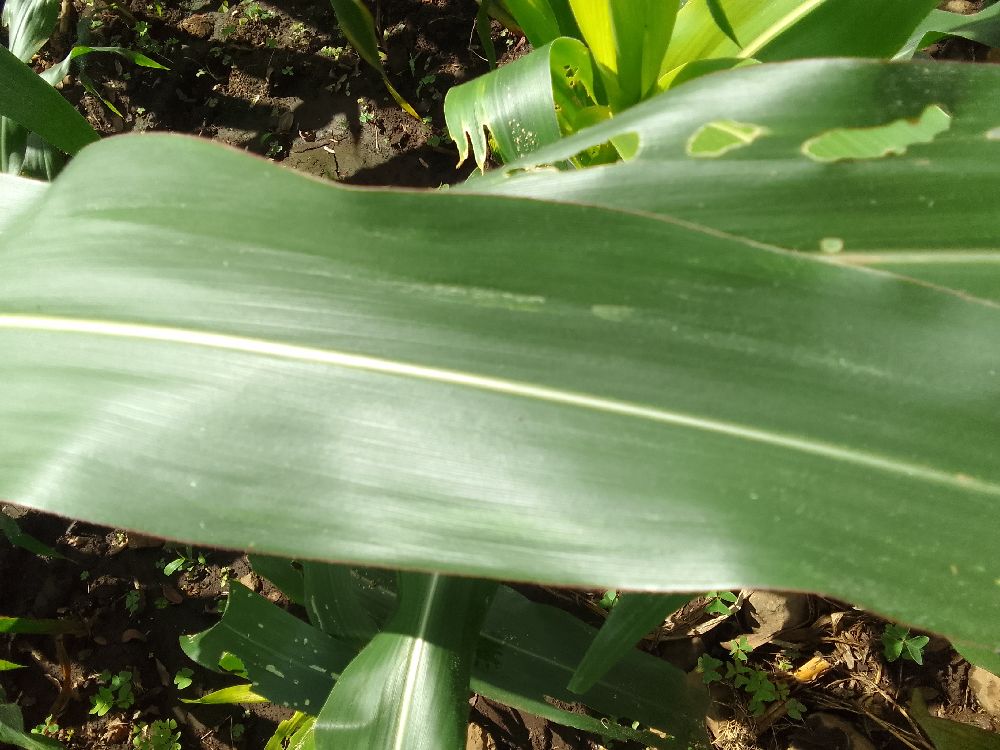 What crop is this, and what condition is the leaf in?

maize, healthy
